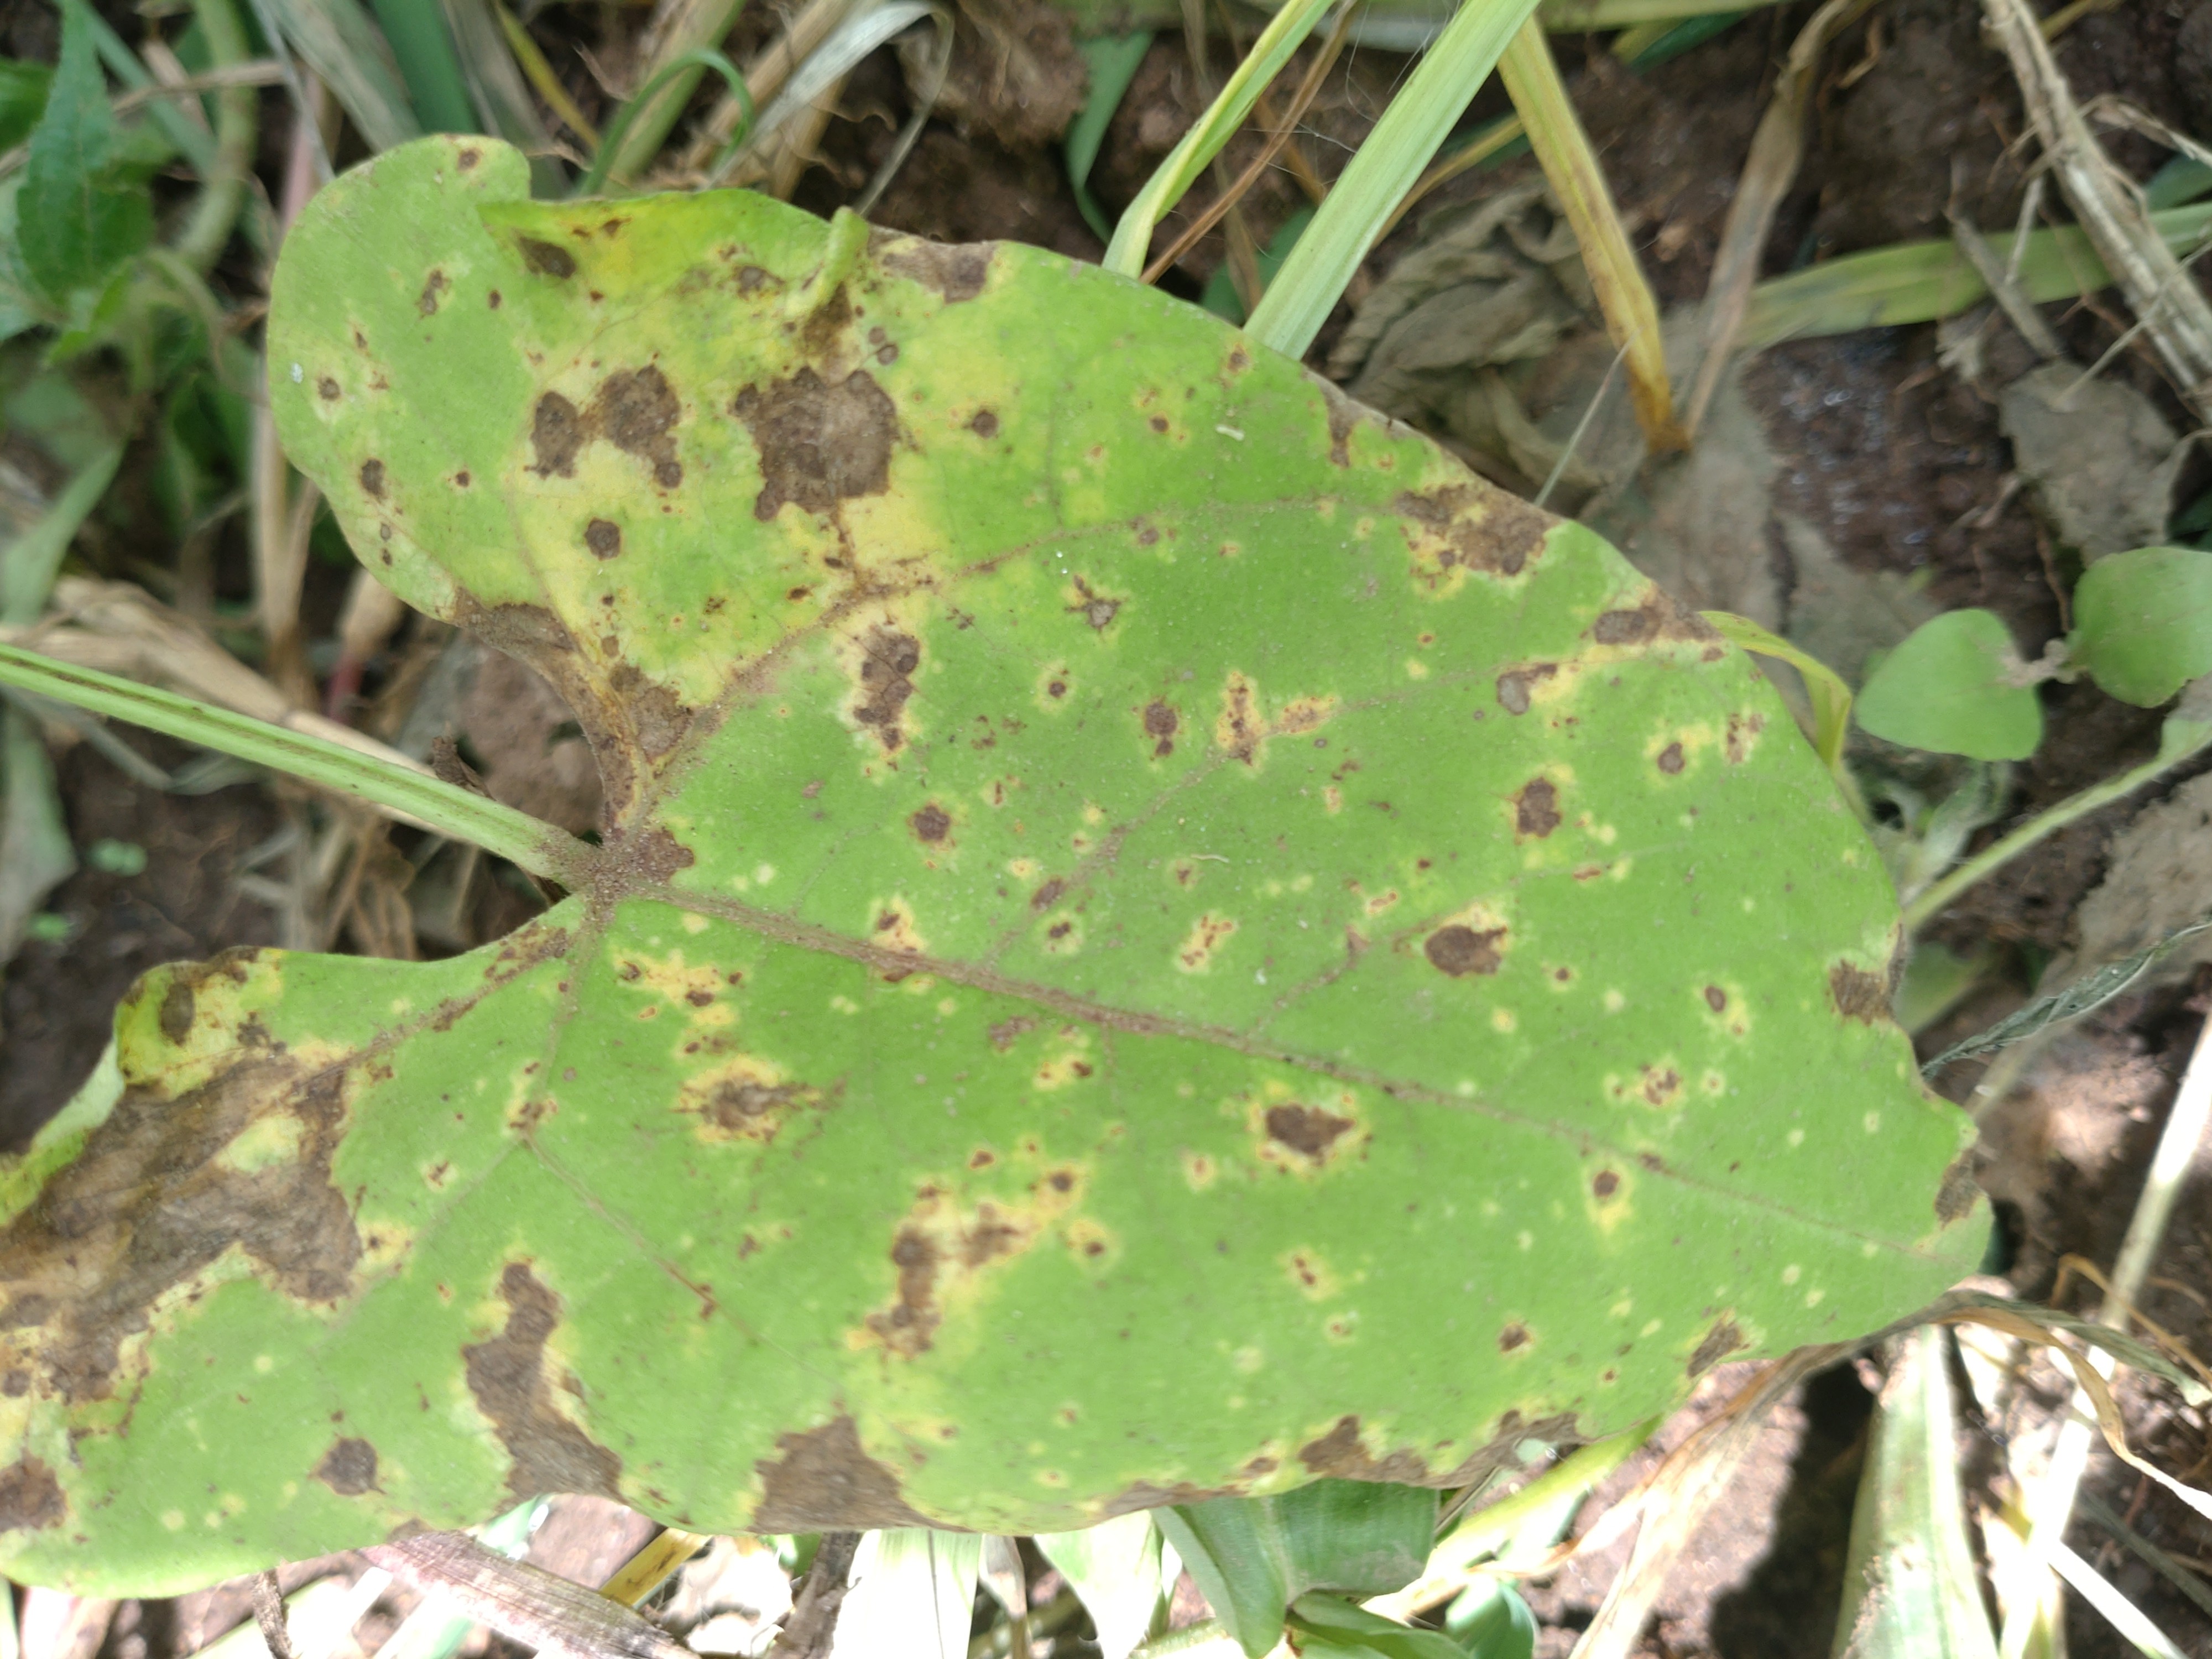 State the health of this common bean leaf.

rust
